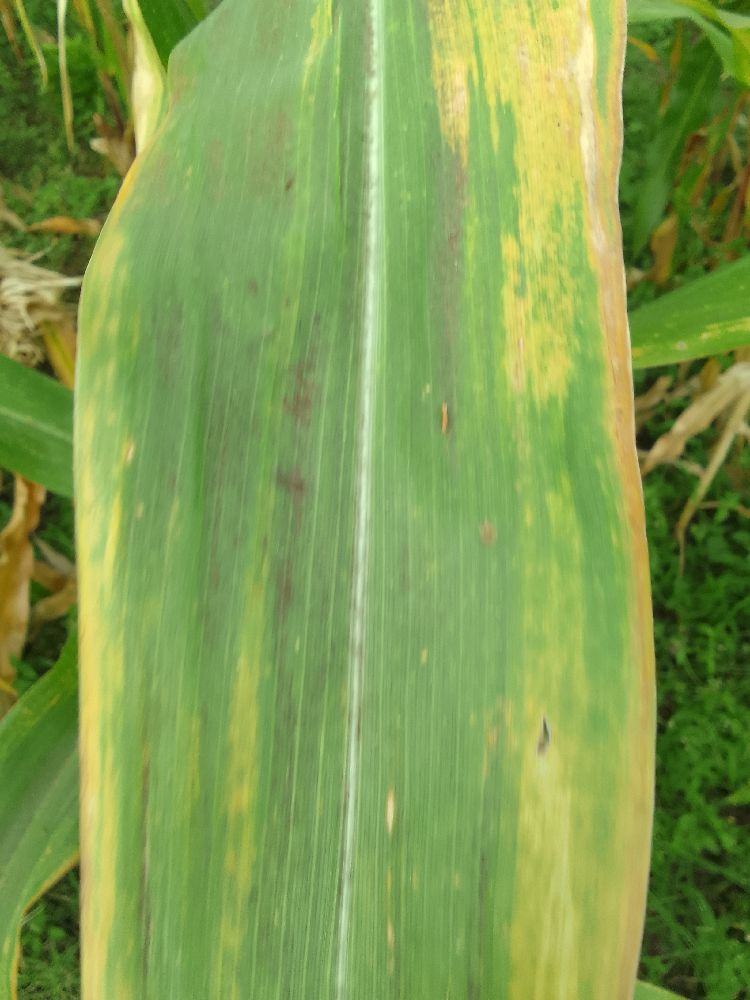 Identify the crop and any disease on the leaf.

maize, maize lethal necrosis
